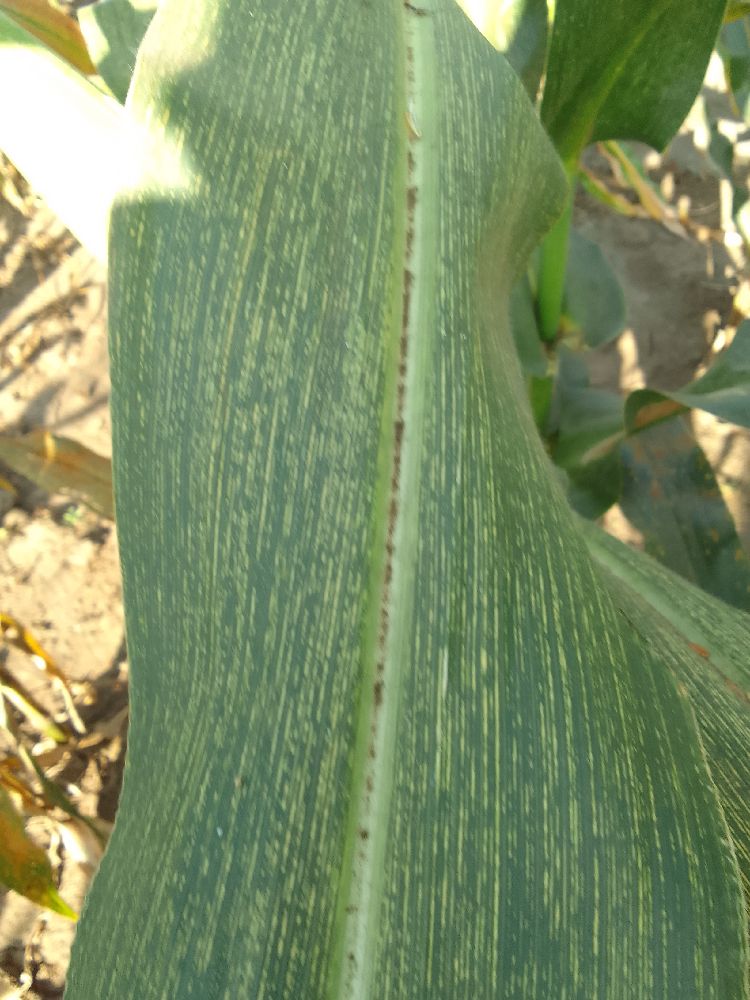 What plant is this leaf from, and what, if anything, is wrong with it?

maize, maize streak virus
